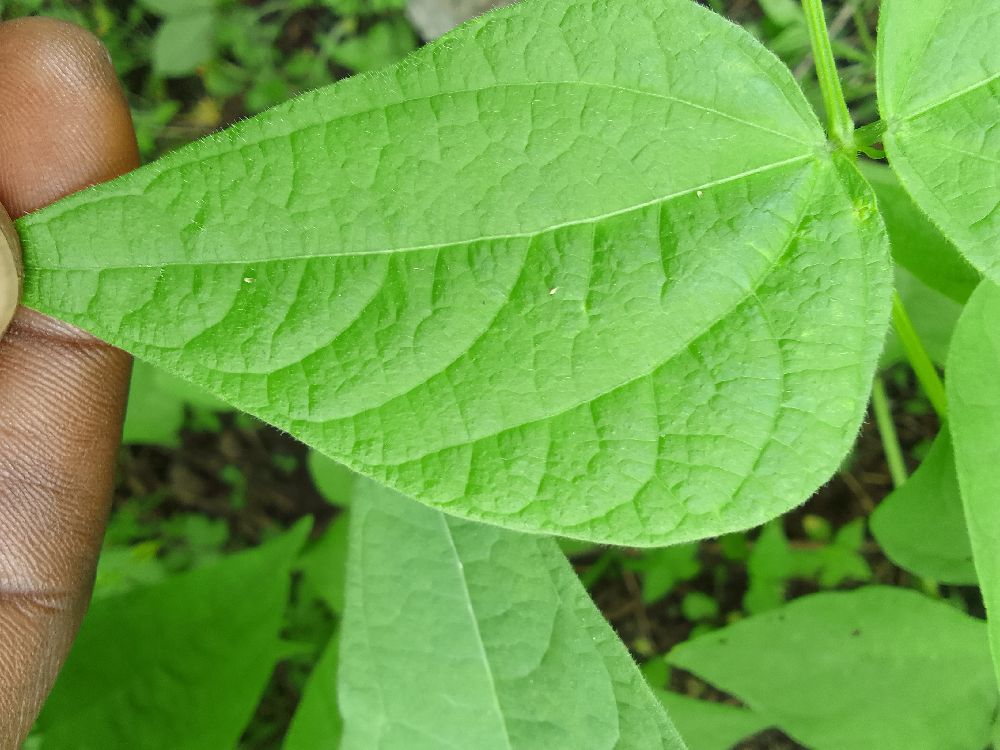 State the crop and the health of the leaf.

common bean, healthy
